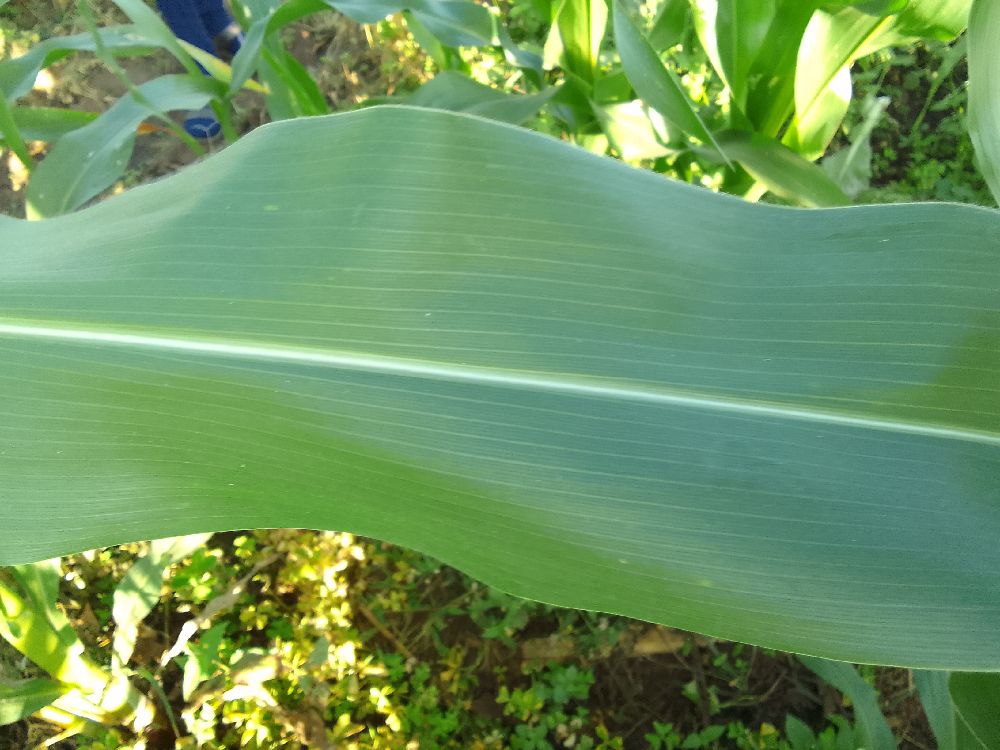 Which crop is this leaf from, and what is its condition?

maize, healthy
